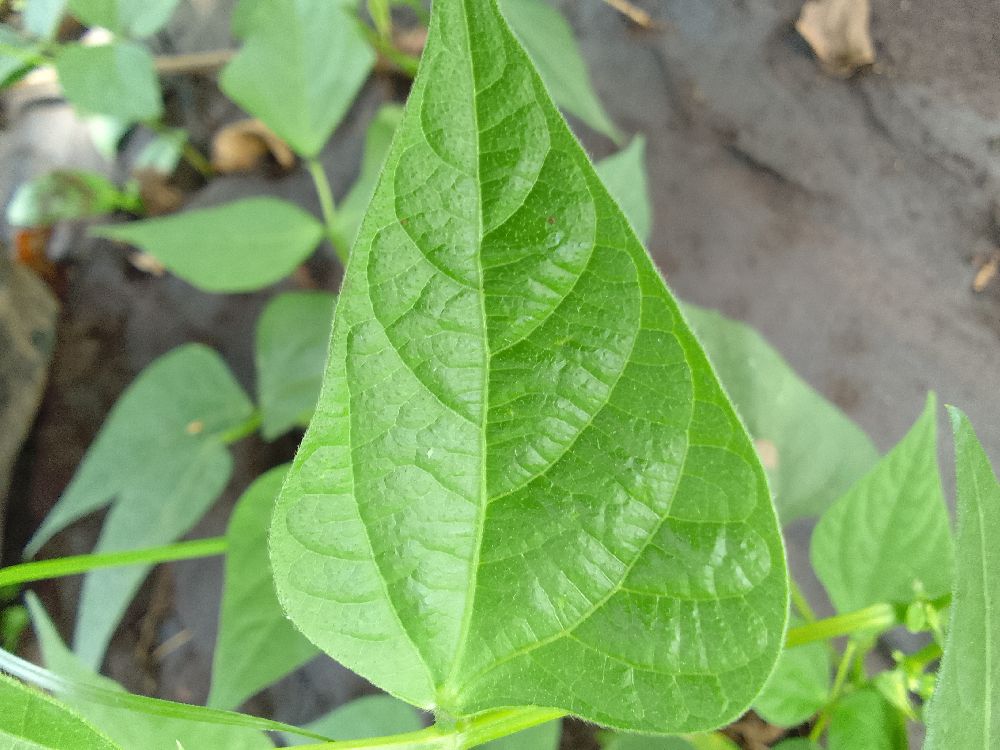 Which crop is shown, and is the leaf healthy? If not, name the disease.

common bean, healthy
